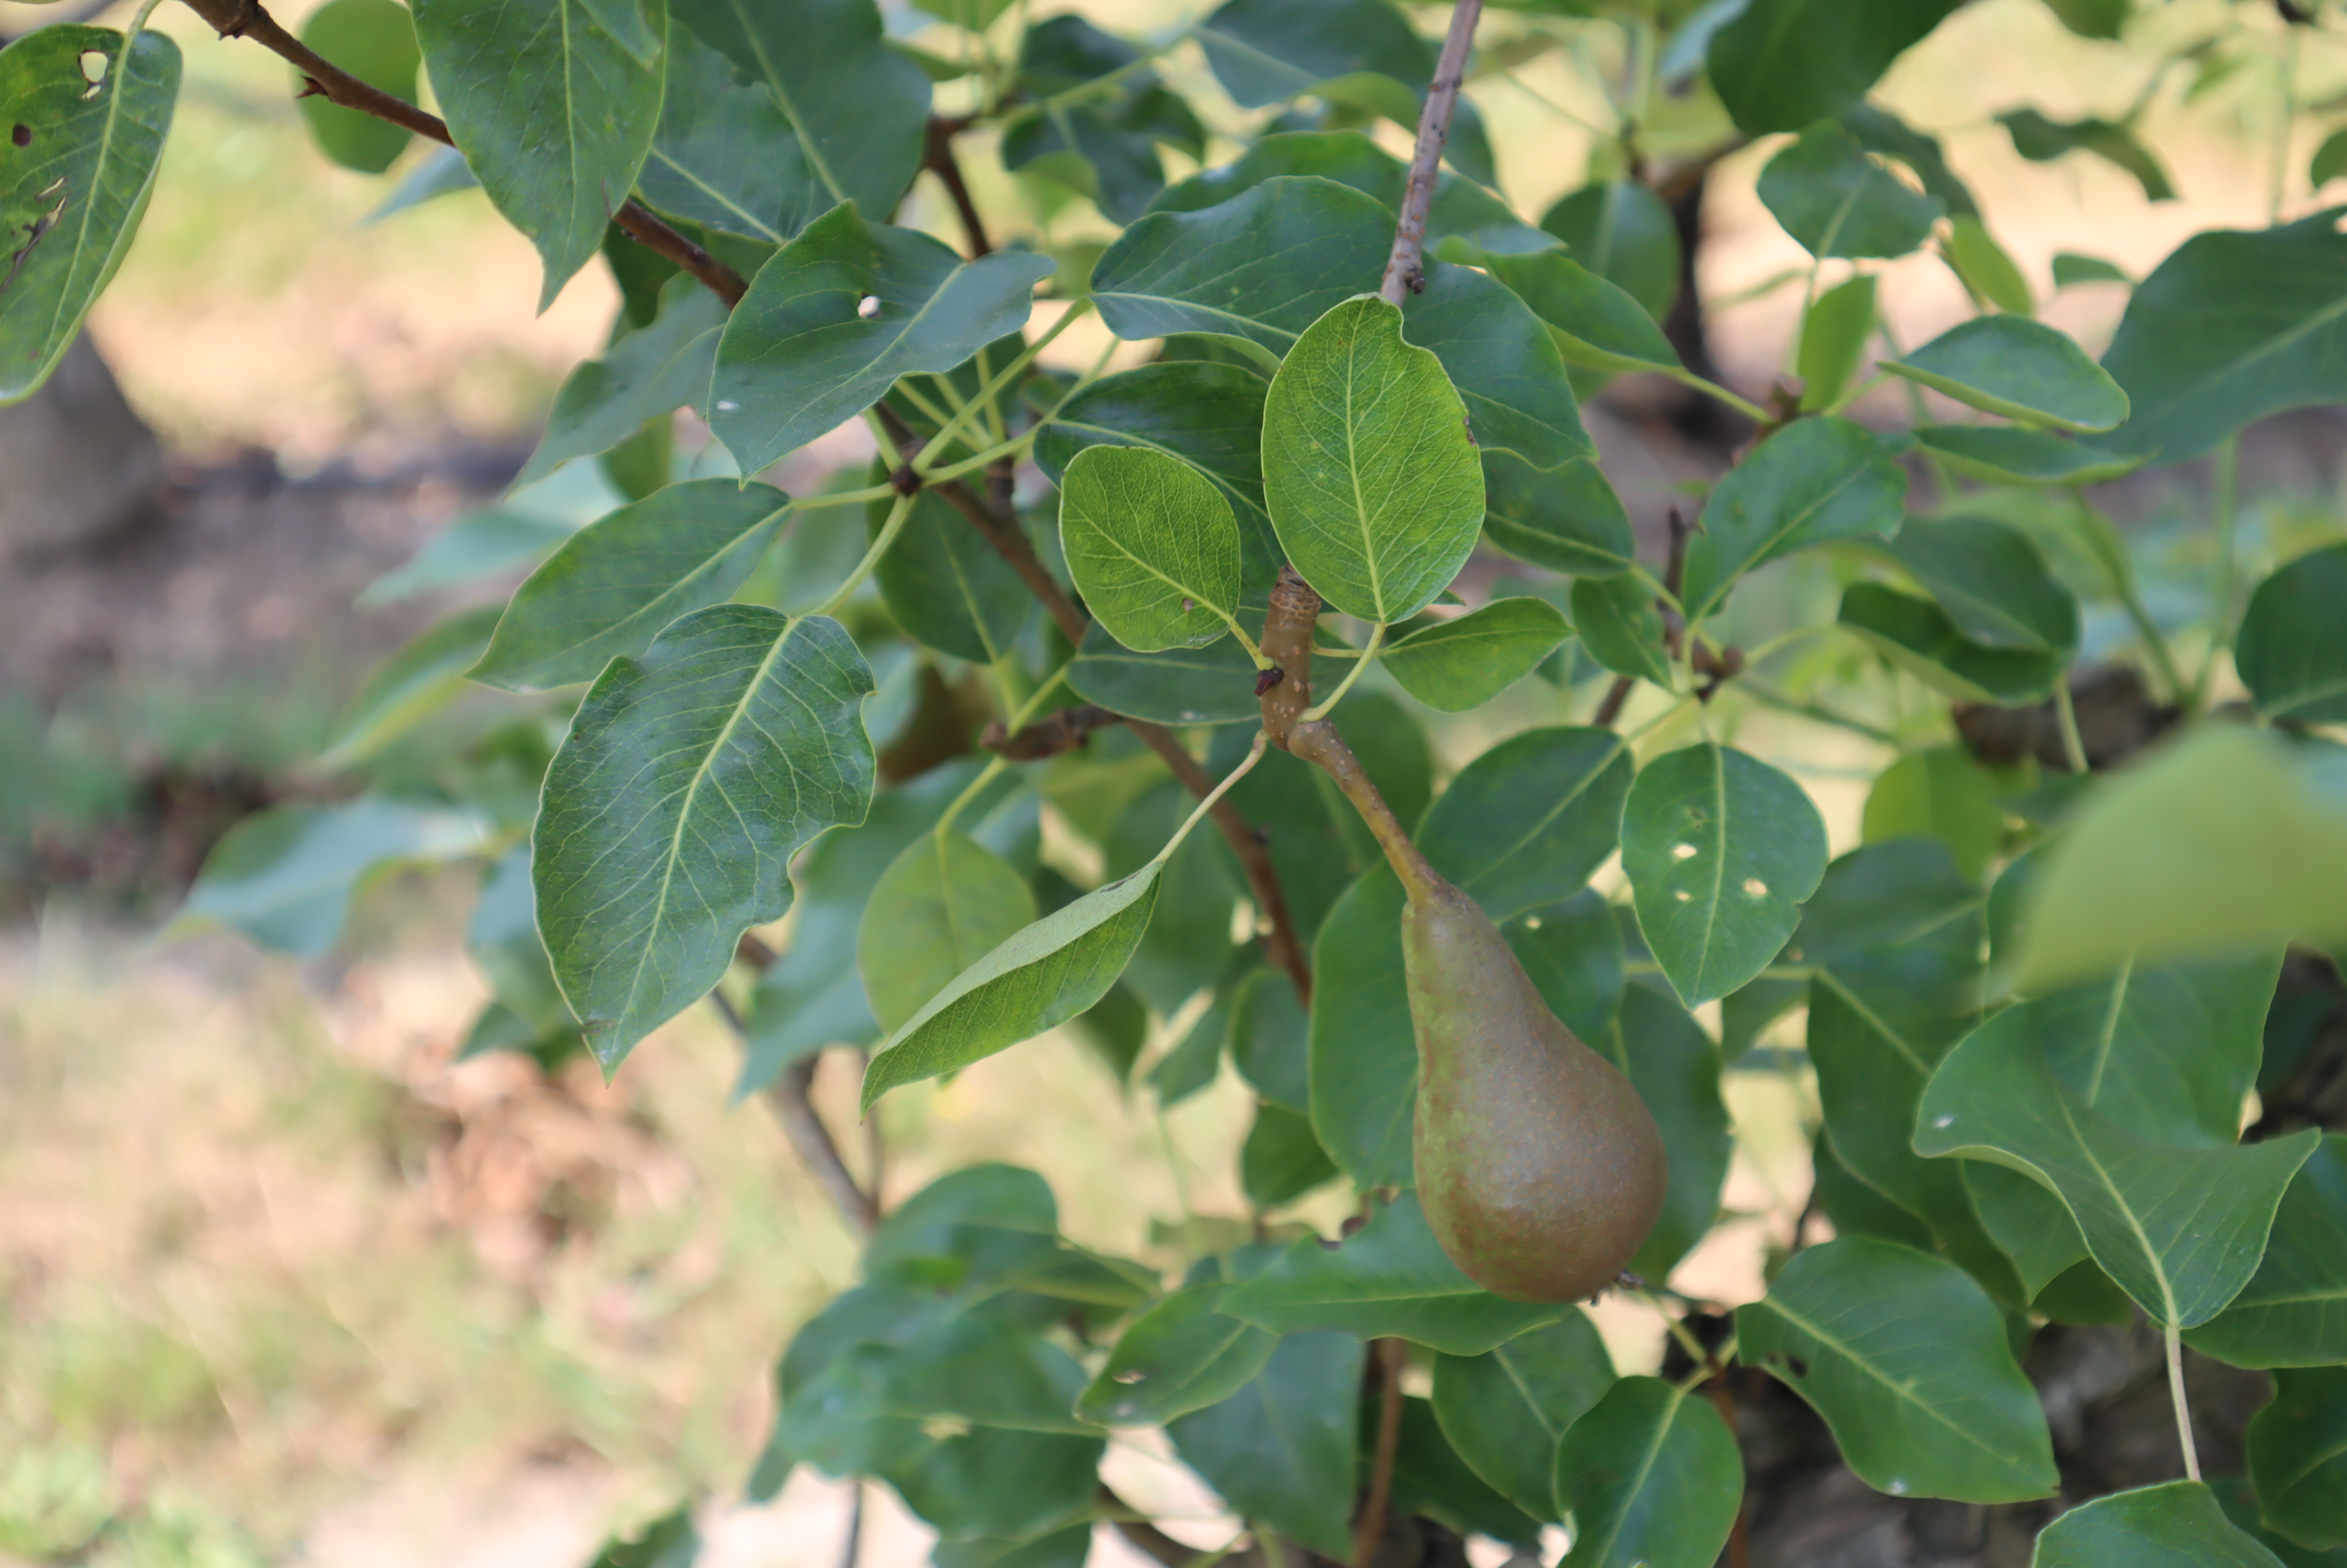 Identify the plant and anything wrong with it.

pear, black spot, phytophagous
